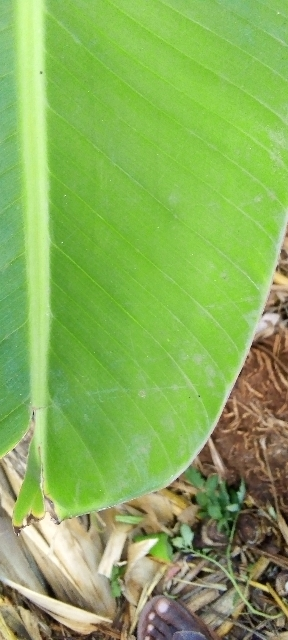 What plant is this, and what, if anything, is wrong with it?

banana, healthy
